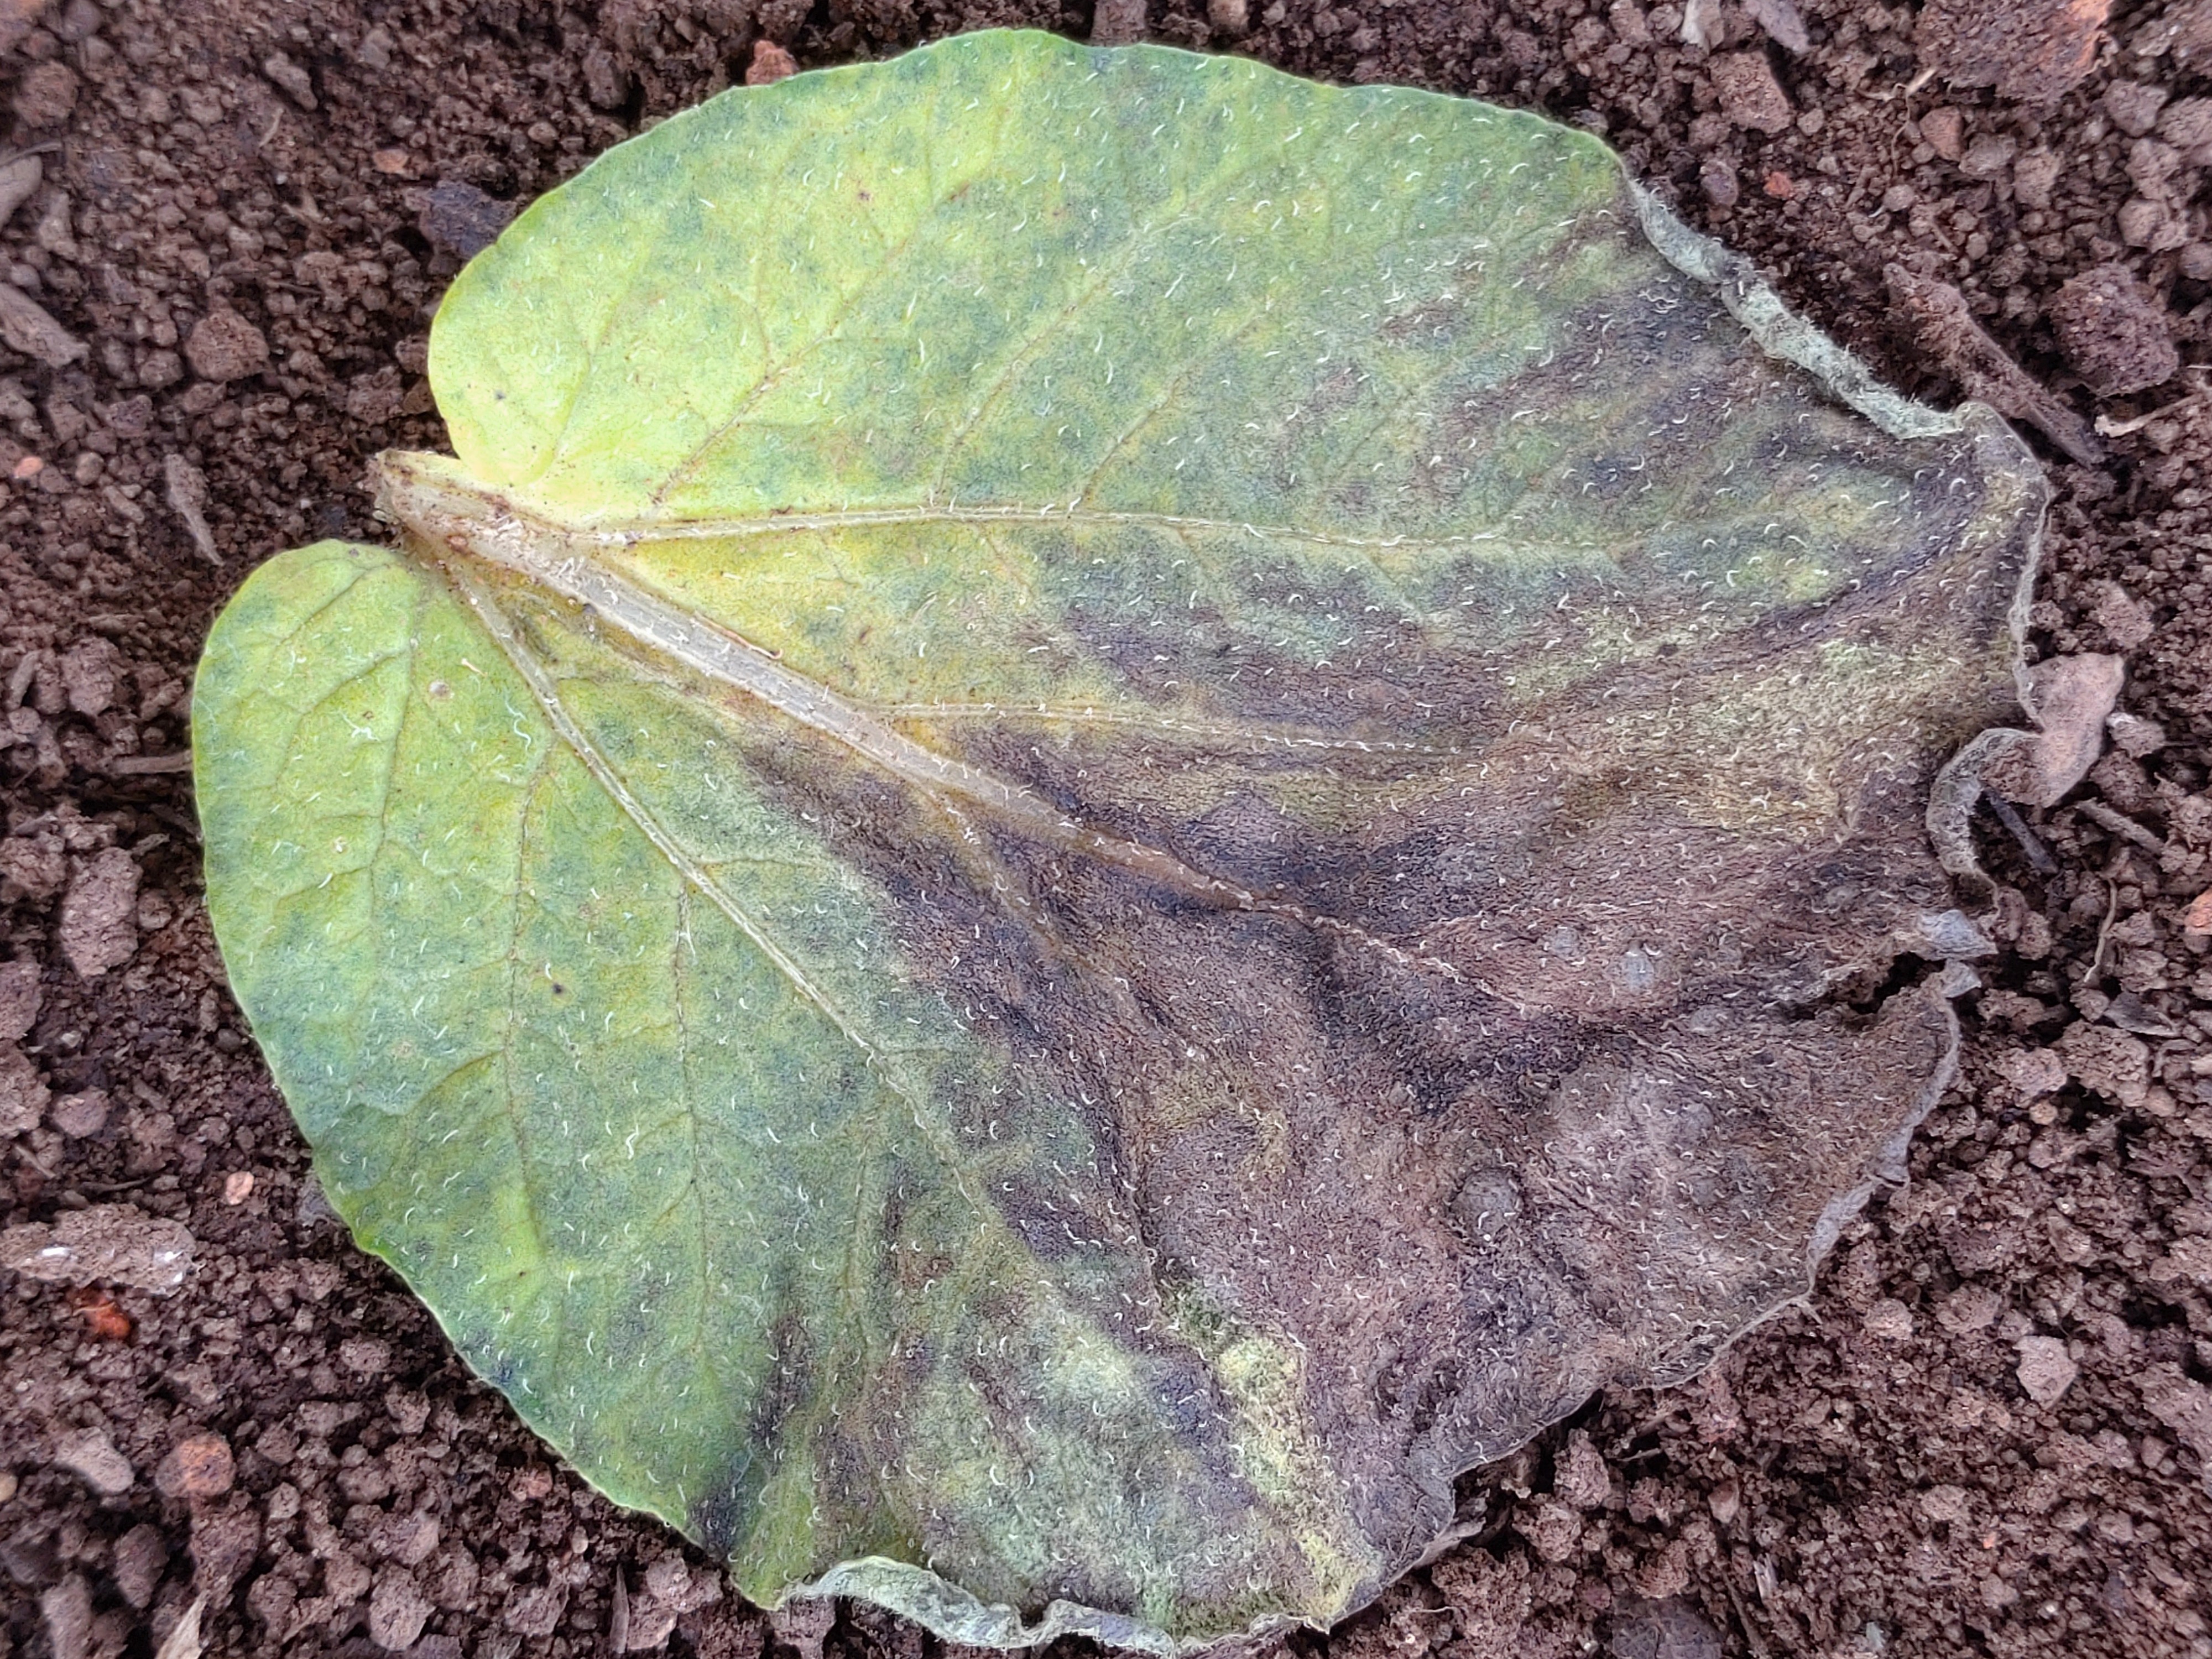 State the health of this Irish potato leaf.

late blight
